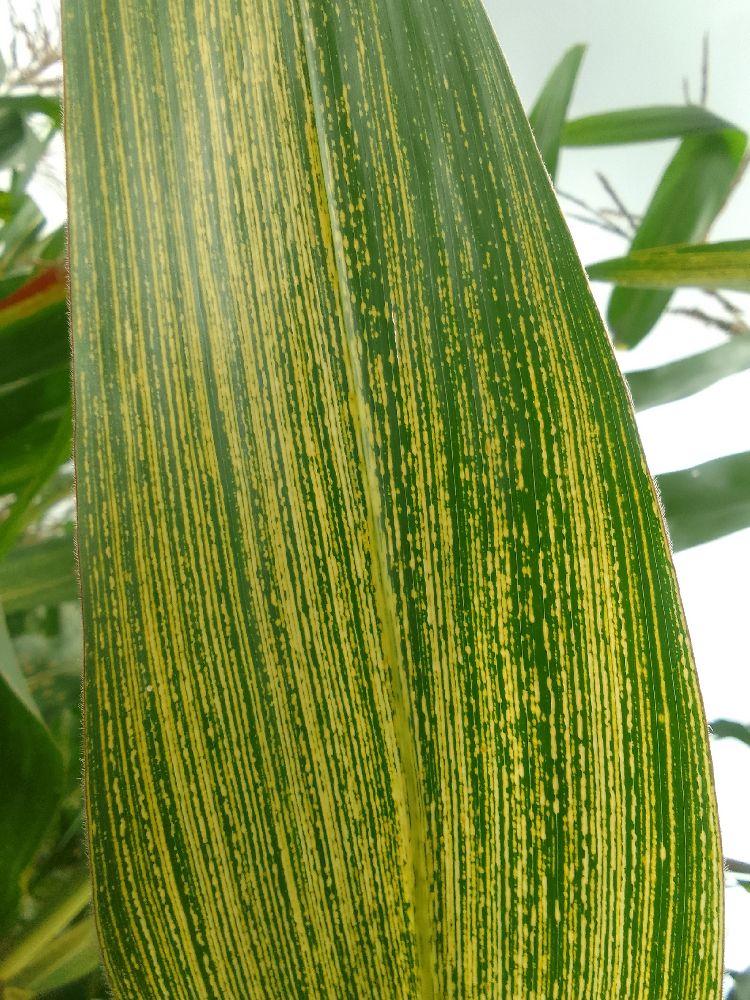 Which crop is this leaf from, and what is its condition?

maize, maize streak virus
